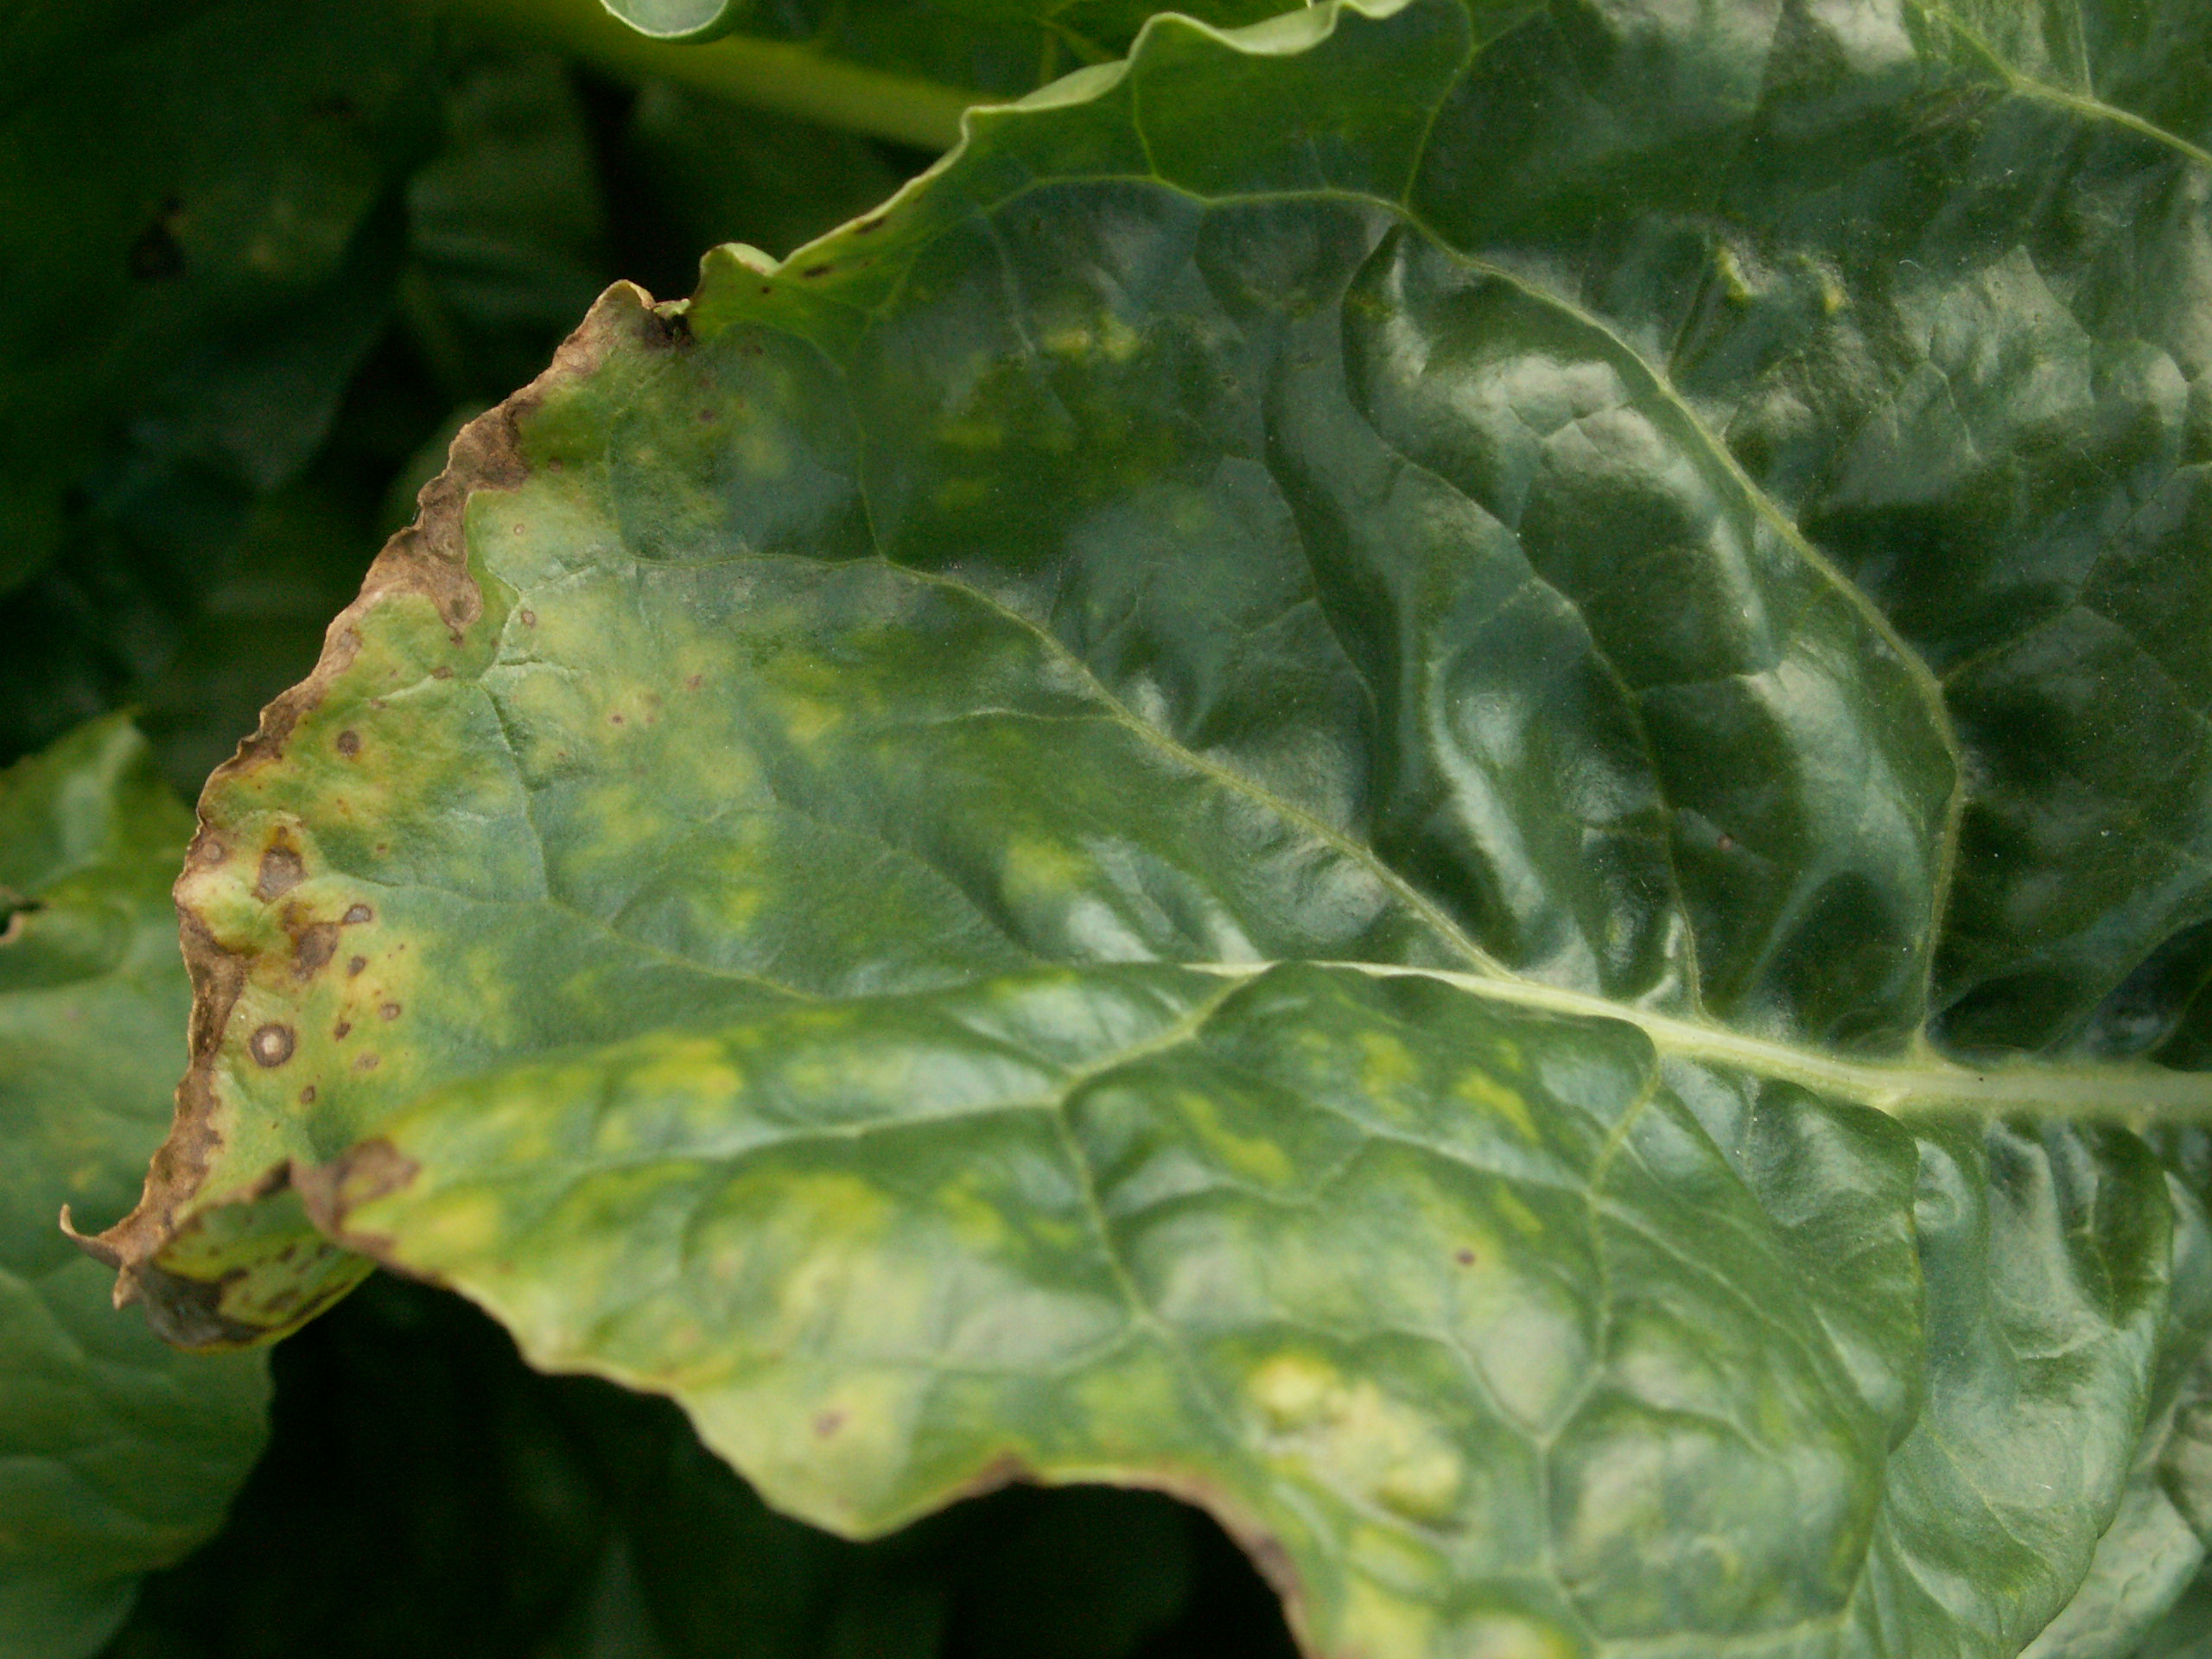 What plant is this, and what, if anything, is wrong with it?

beet, cercospora
